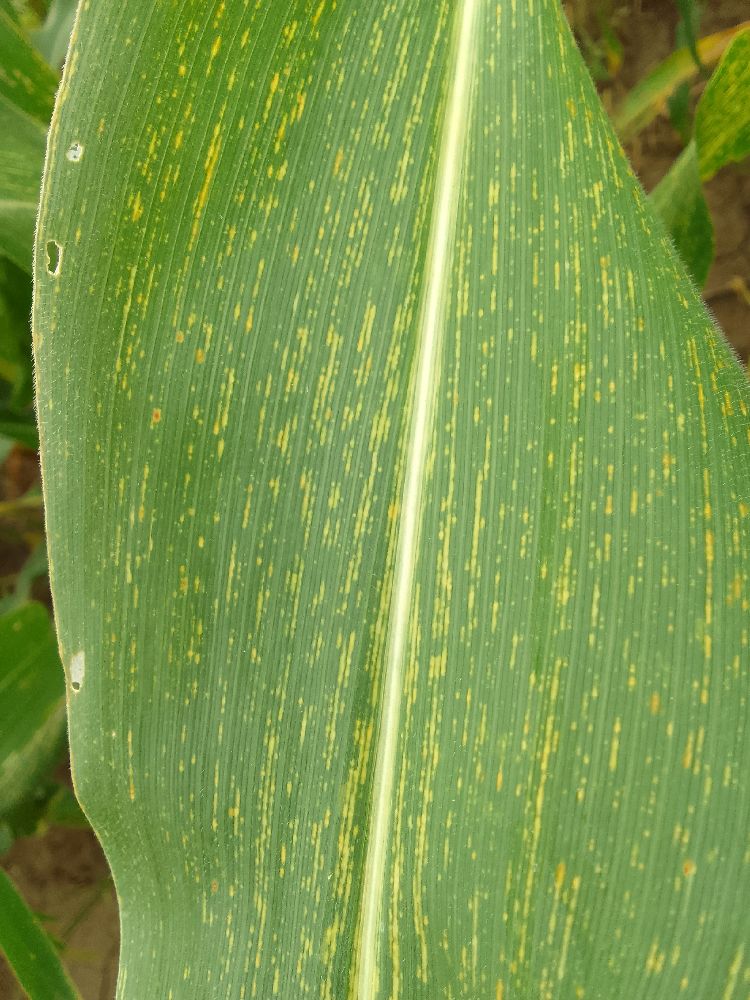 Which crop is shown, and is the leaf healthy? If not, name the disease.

maize, maize streak virus
